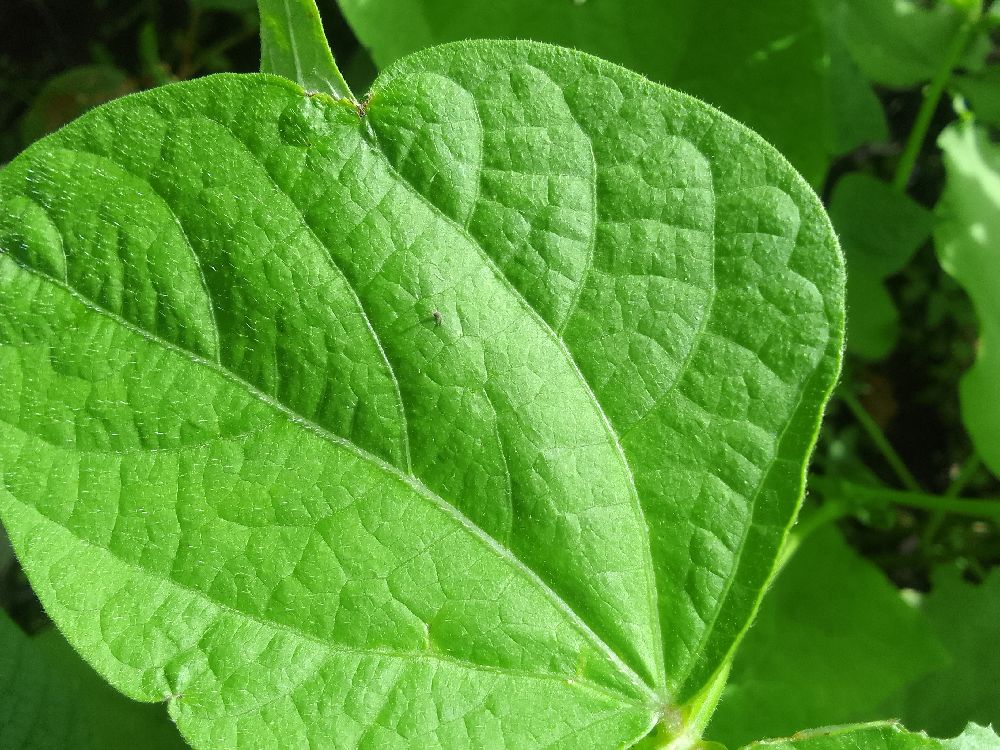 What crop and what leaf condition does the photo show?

common bean, healthy
